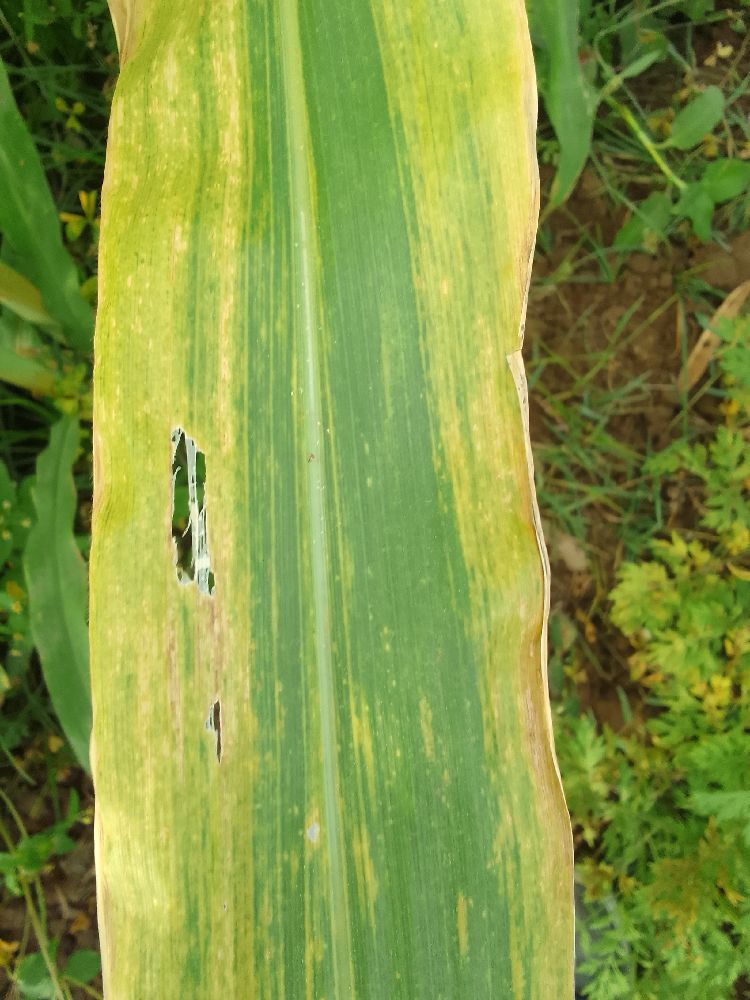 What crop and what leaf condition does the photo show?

maize, maize lethal necrosis
